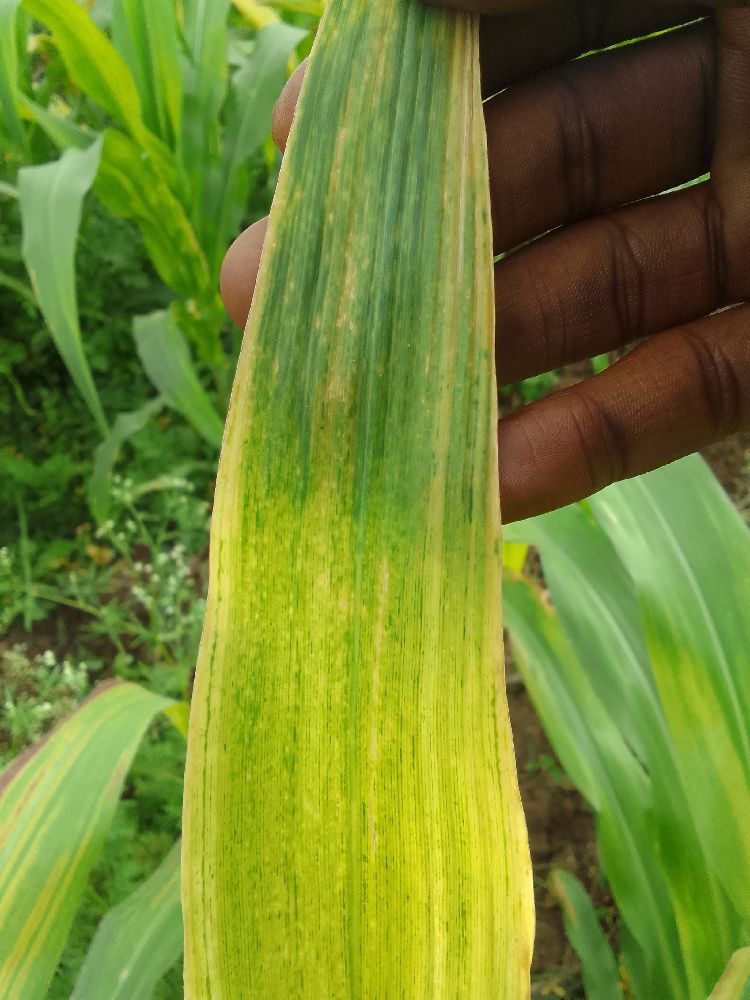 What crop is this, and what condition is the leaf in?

maize, maize lethal necrosis
